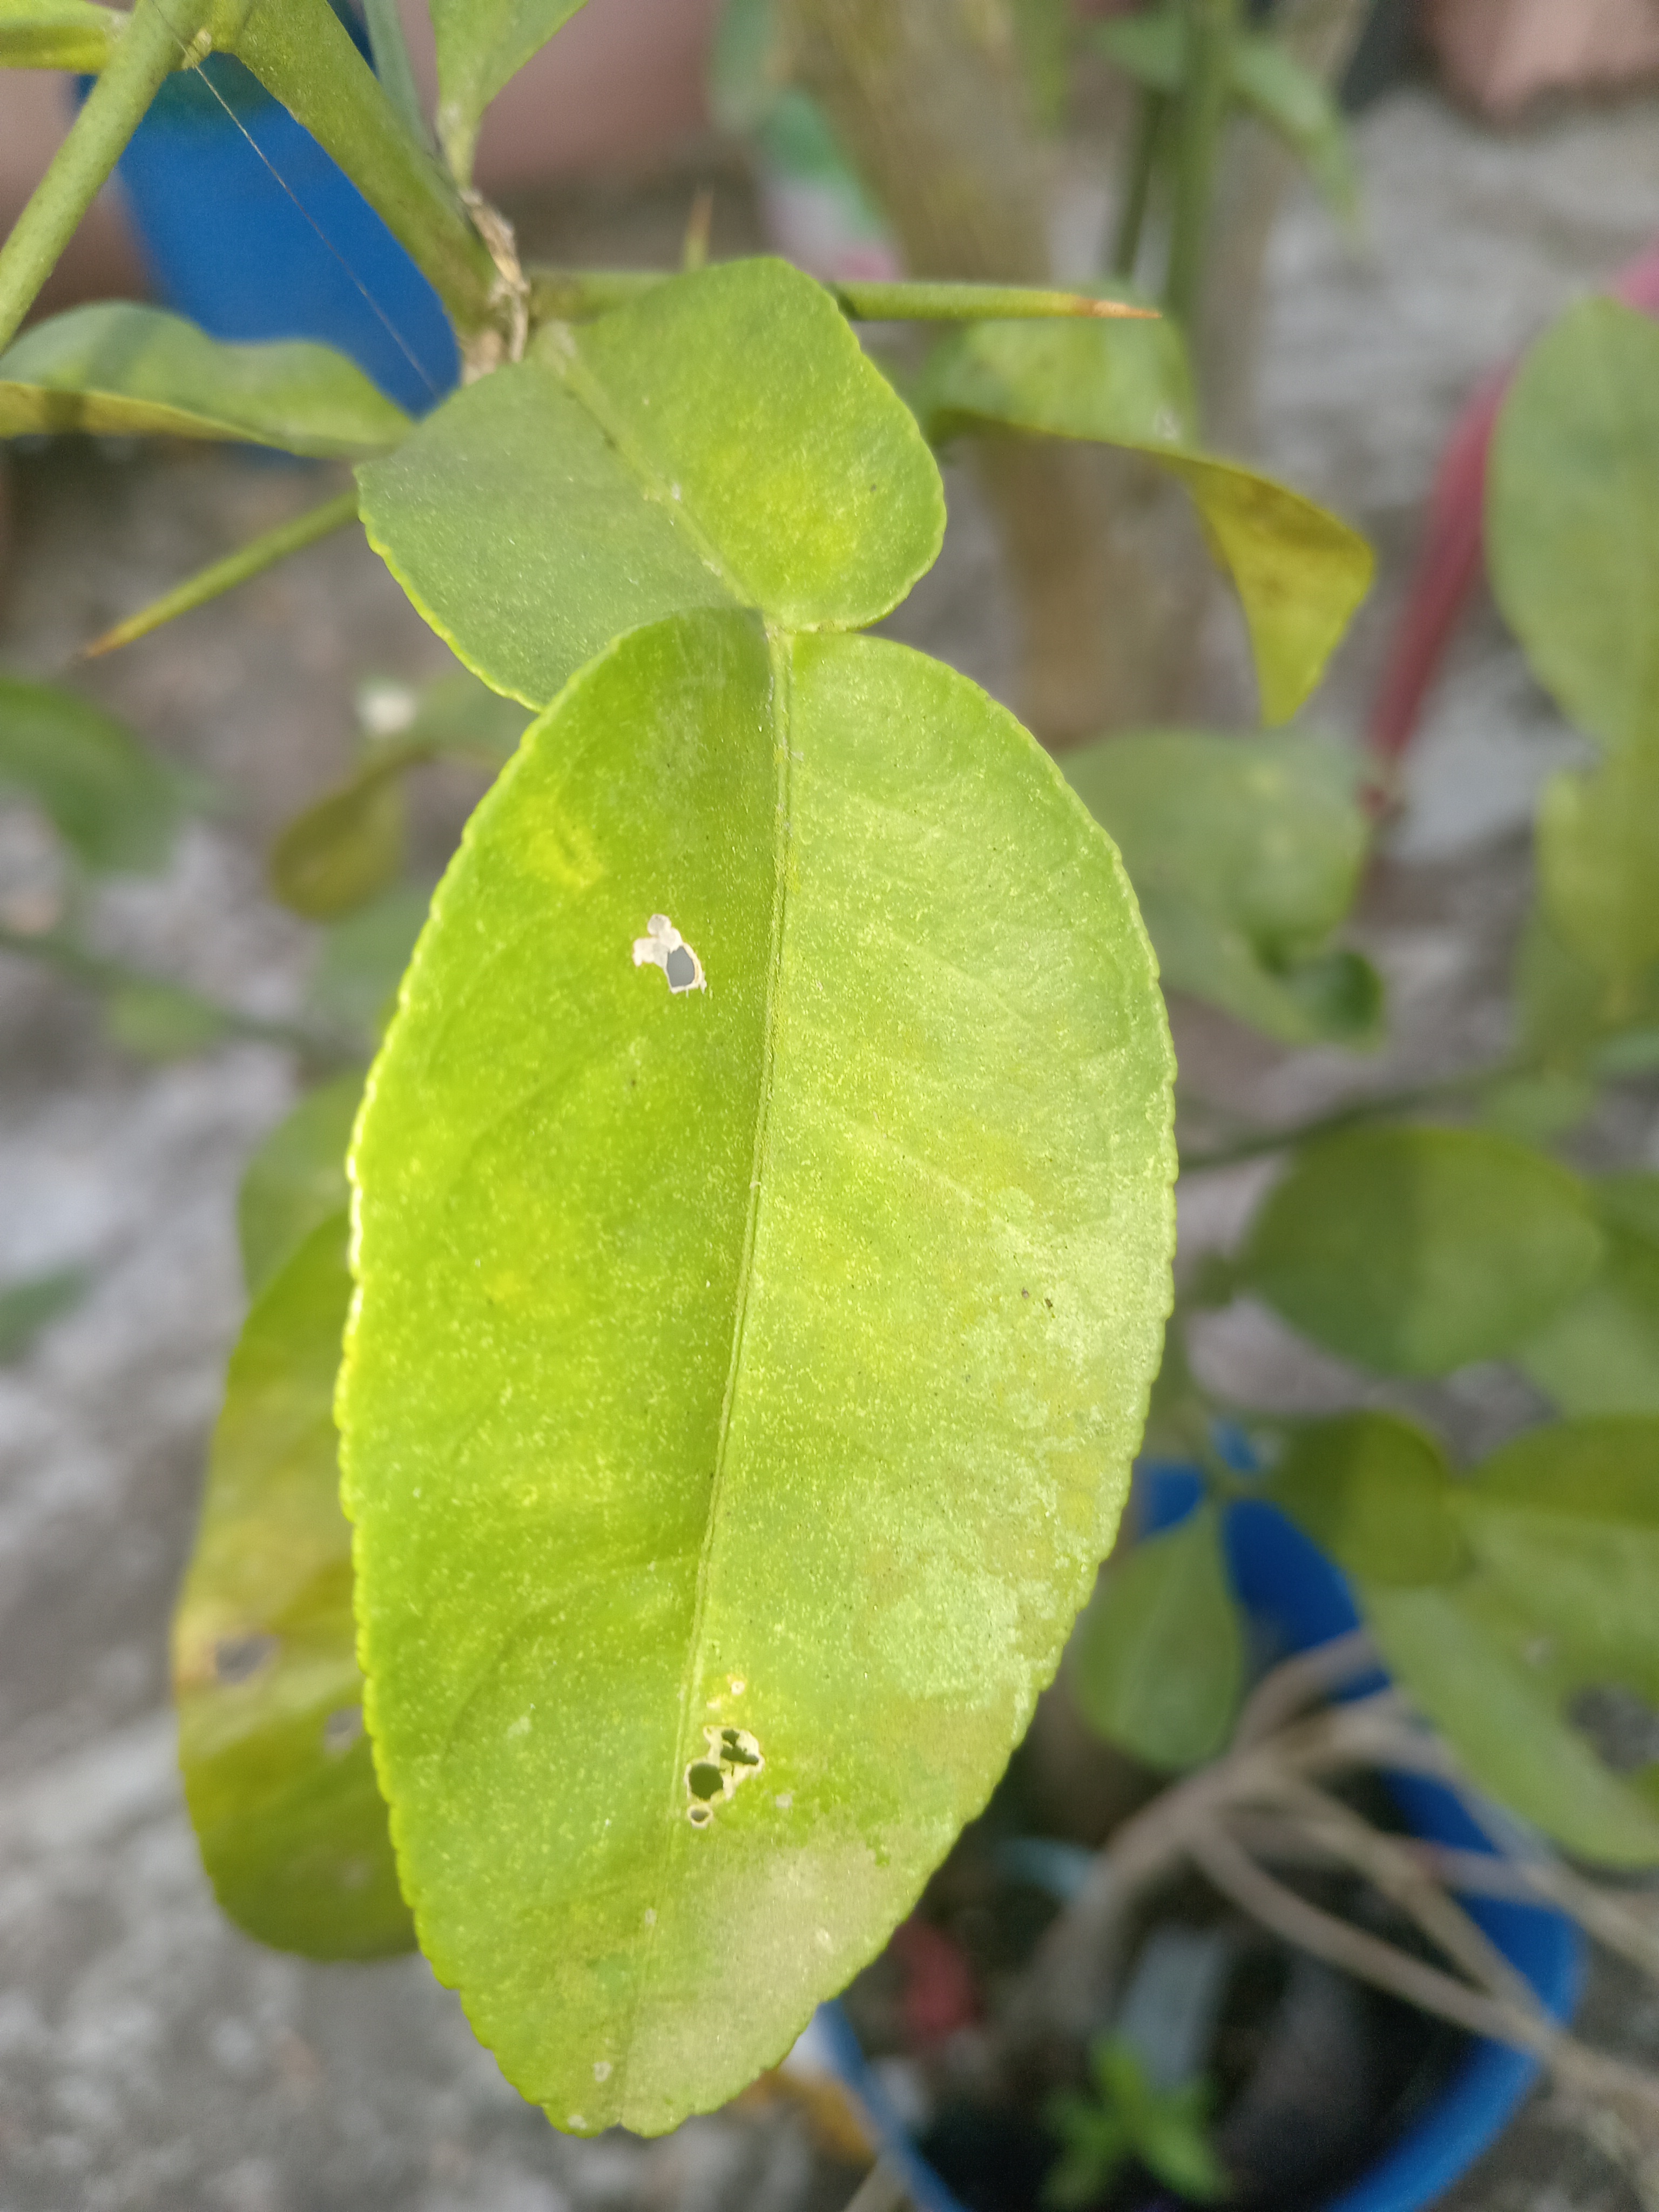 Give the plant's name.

lemon
